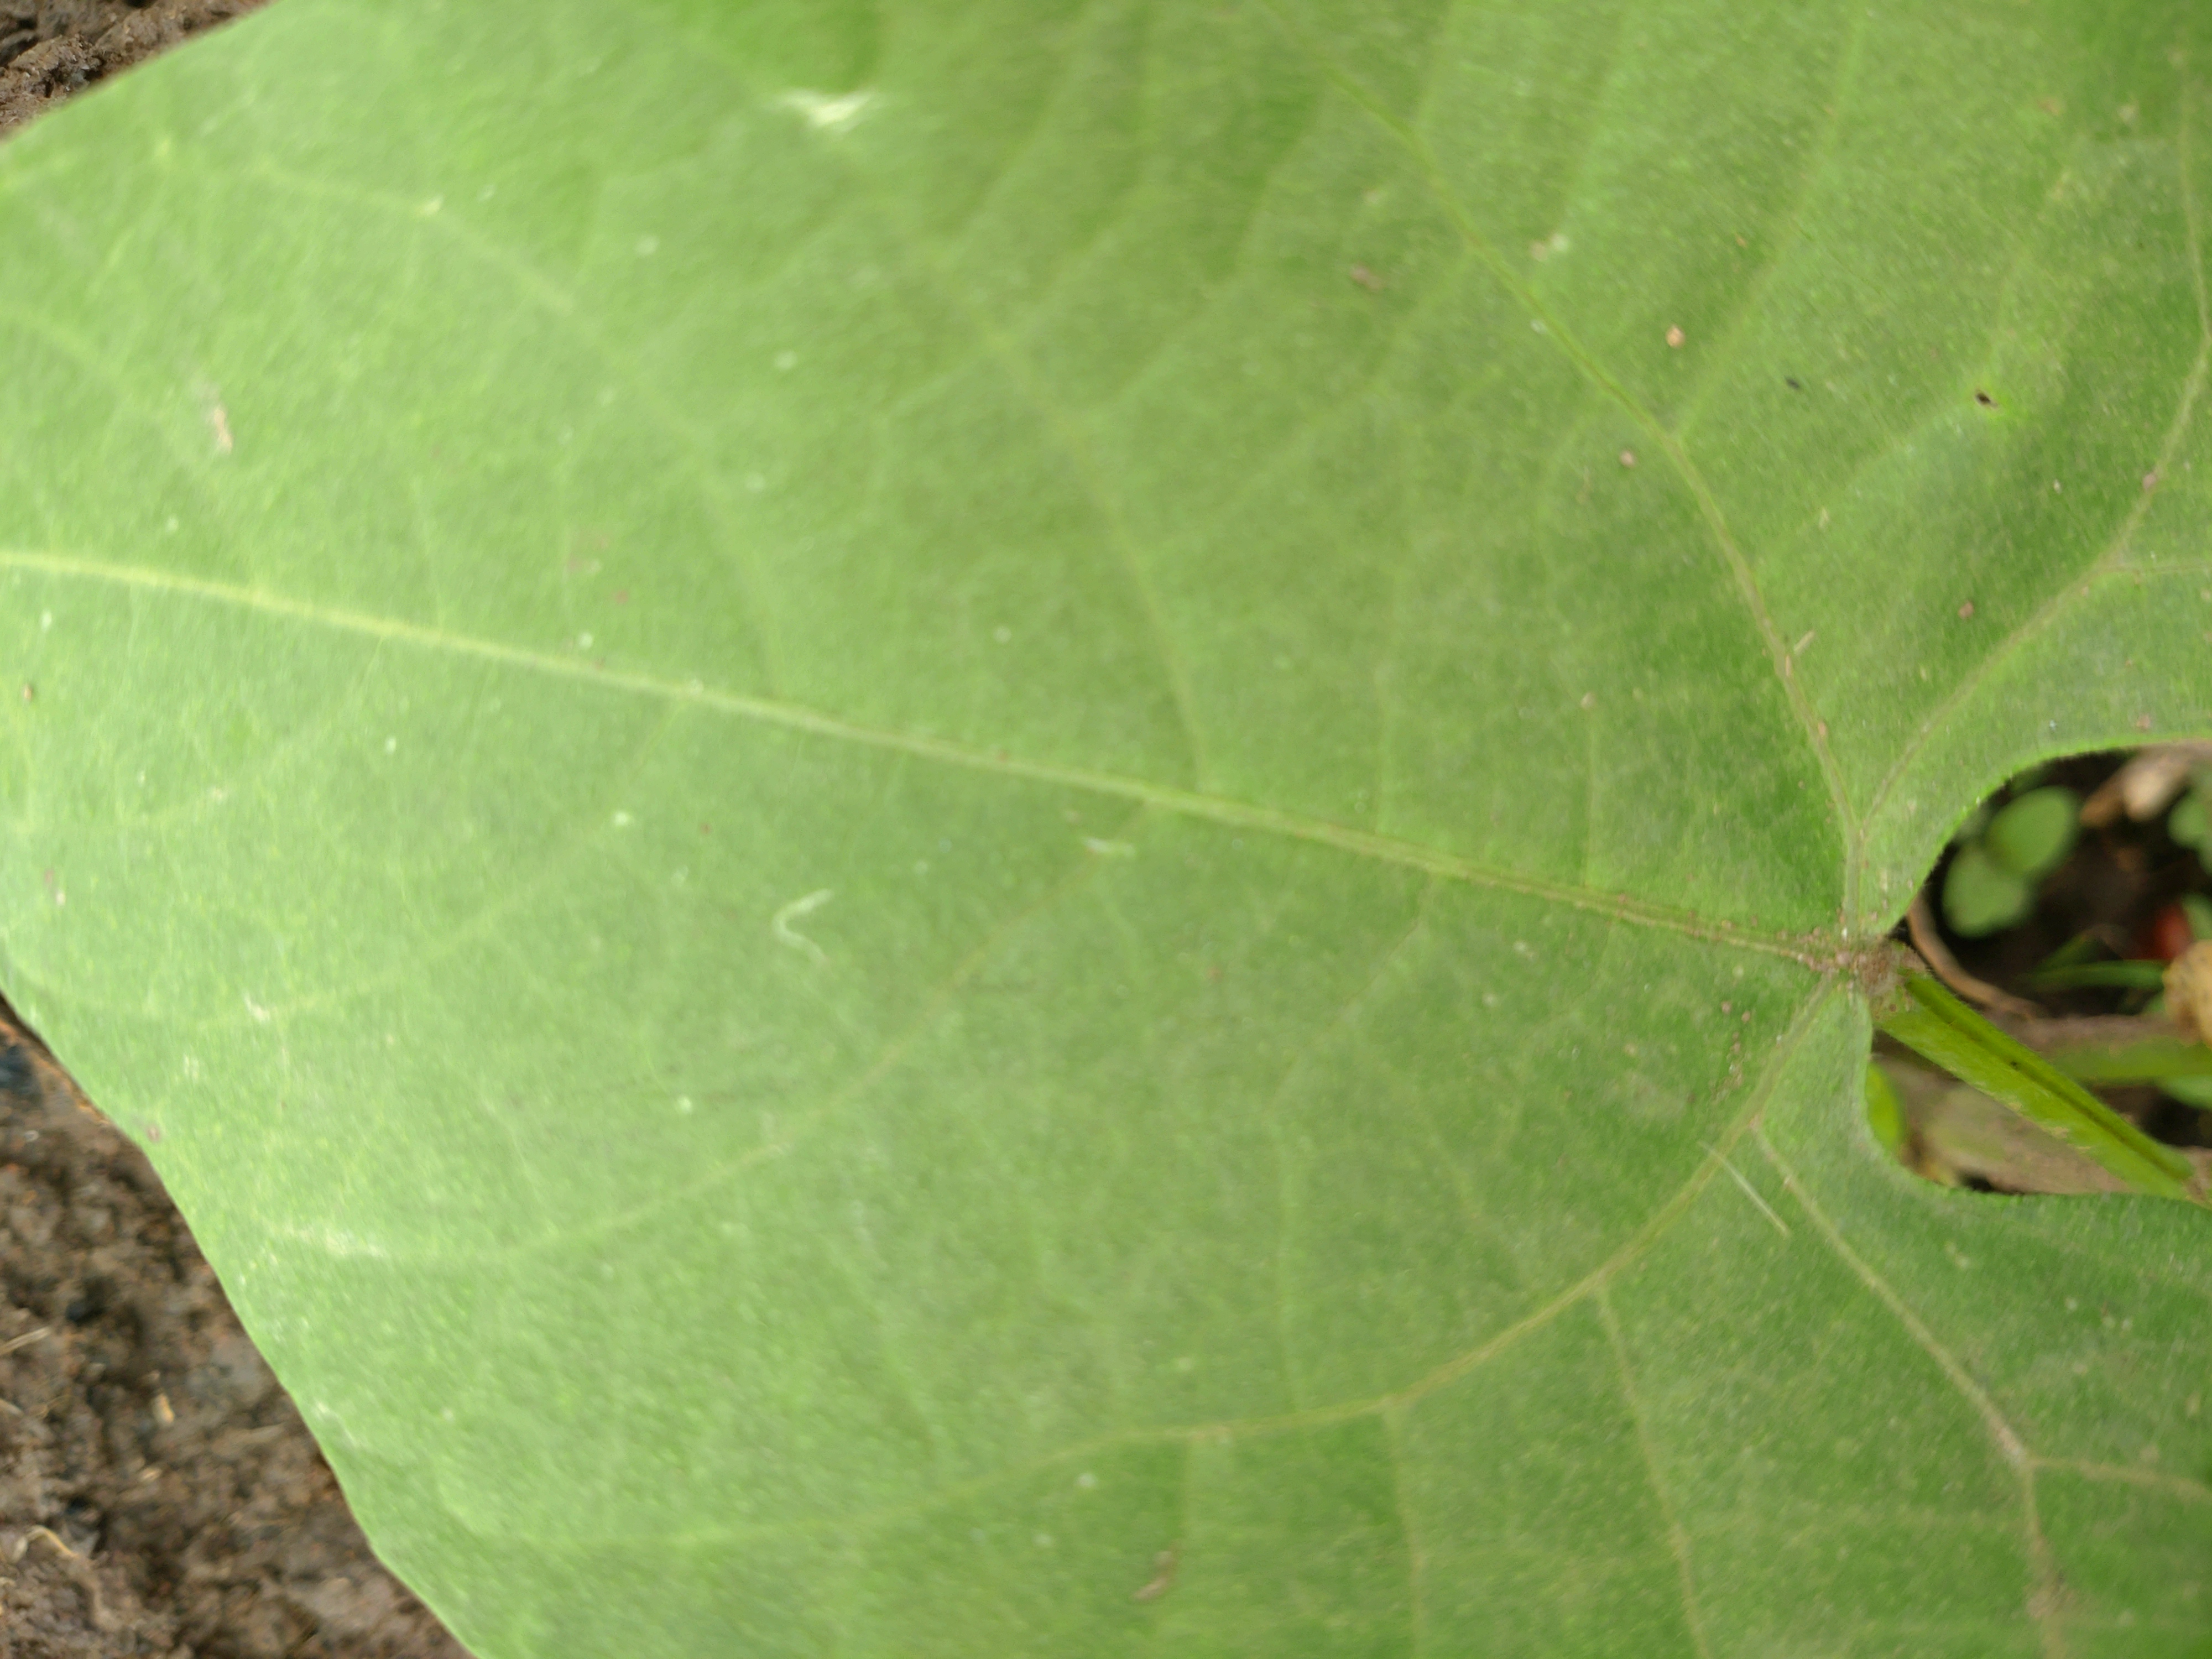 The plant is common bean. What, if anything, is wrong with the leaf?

healthy
